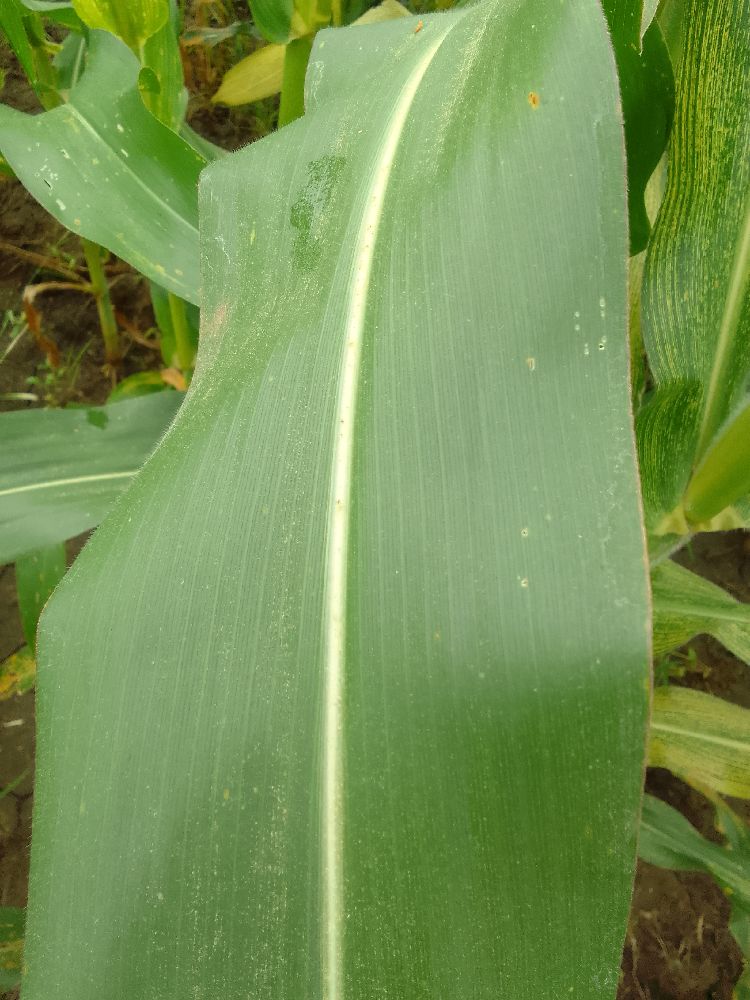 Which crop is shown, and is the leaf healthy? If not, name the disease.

maize, healthy
